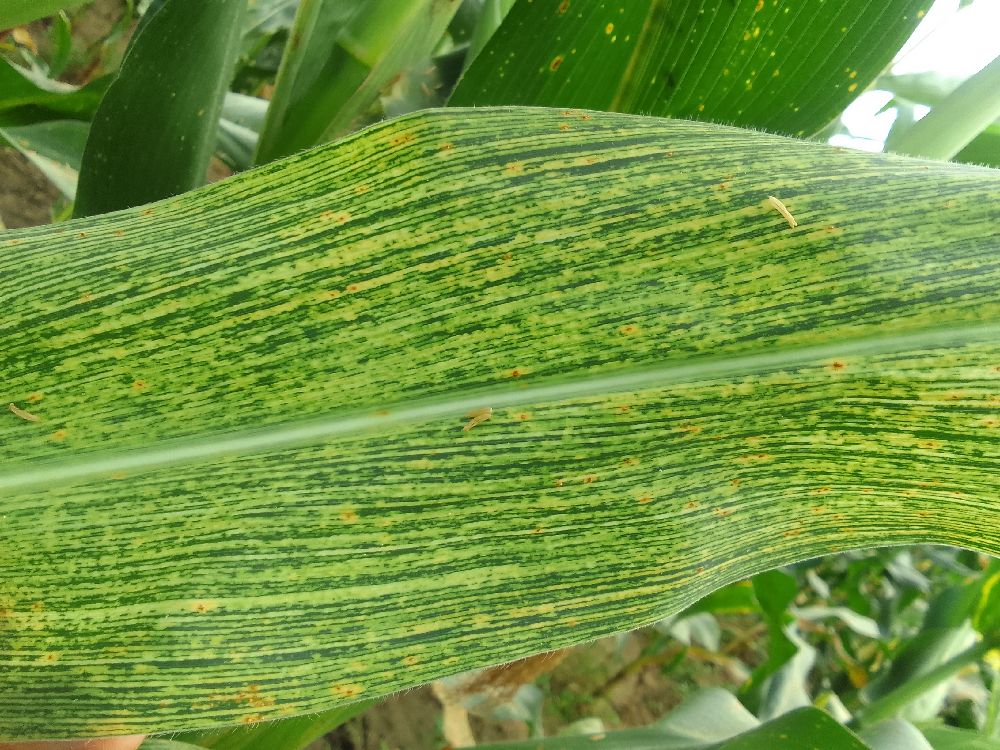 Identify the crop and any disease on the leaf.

maize, maize streak virus
